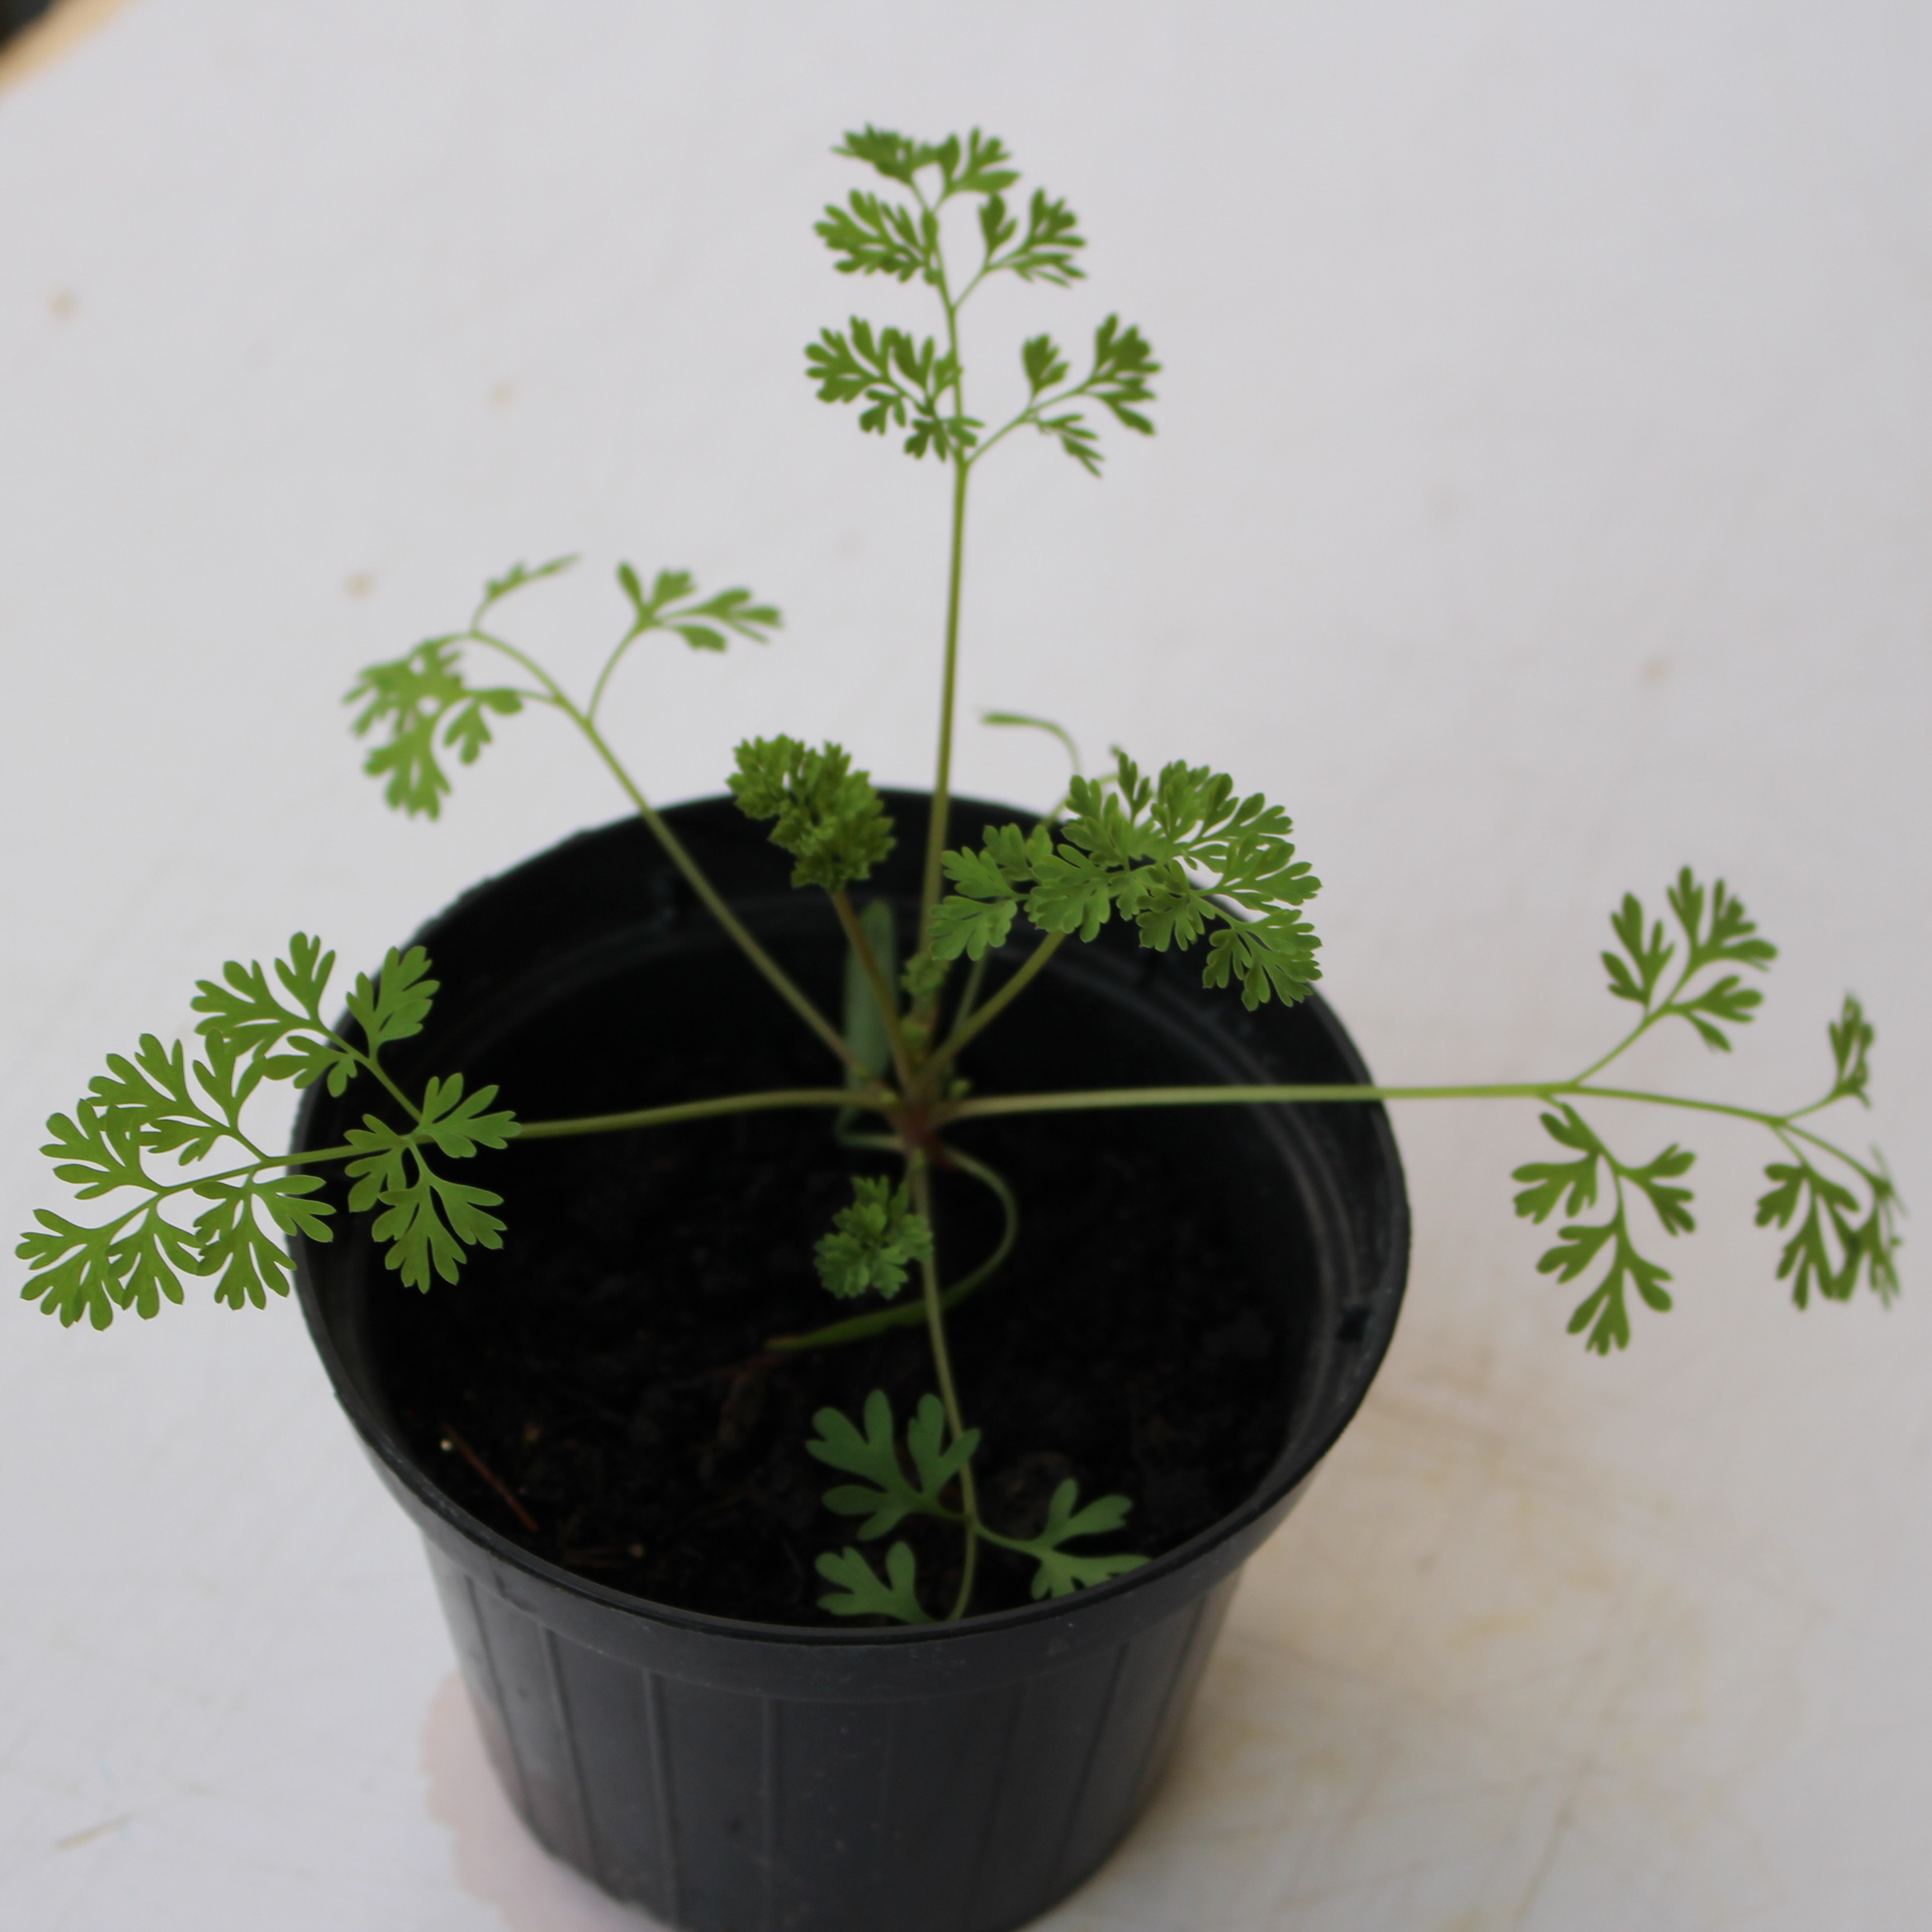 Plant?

Fumaria officinalis
